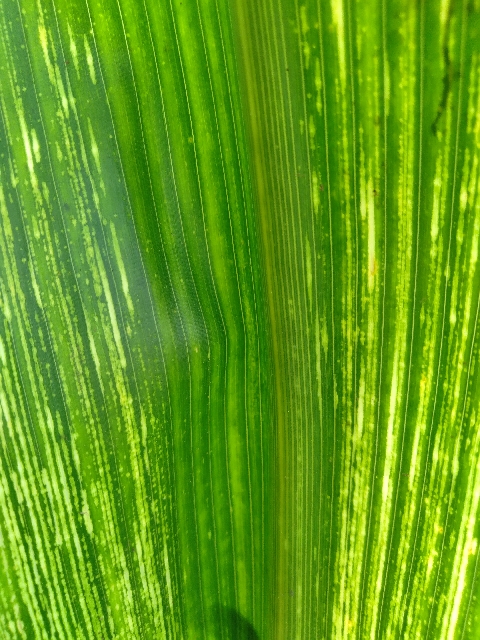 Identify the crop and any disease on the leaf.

maize, maize streak virus
